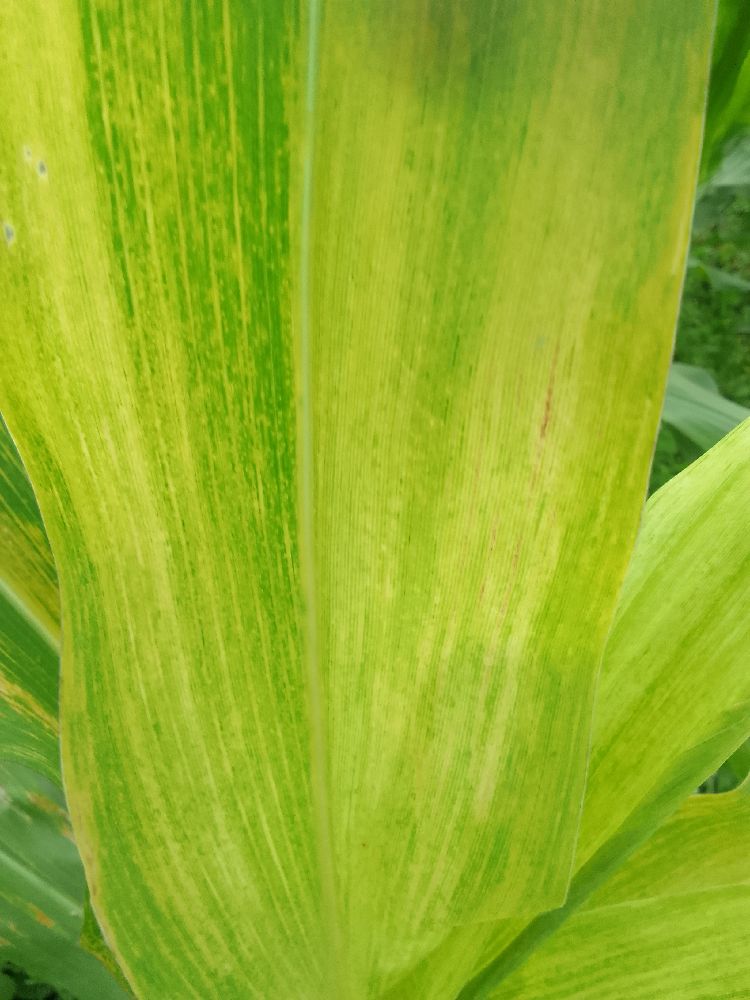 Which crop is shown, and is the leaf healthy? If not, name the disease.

maize, maize lethal necrosis
